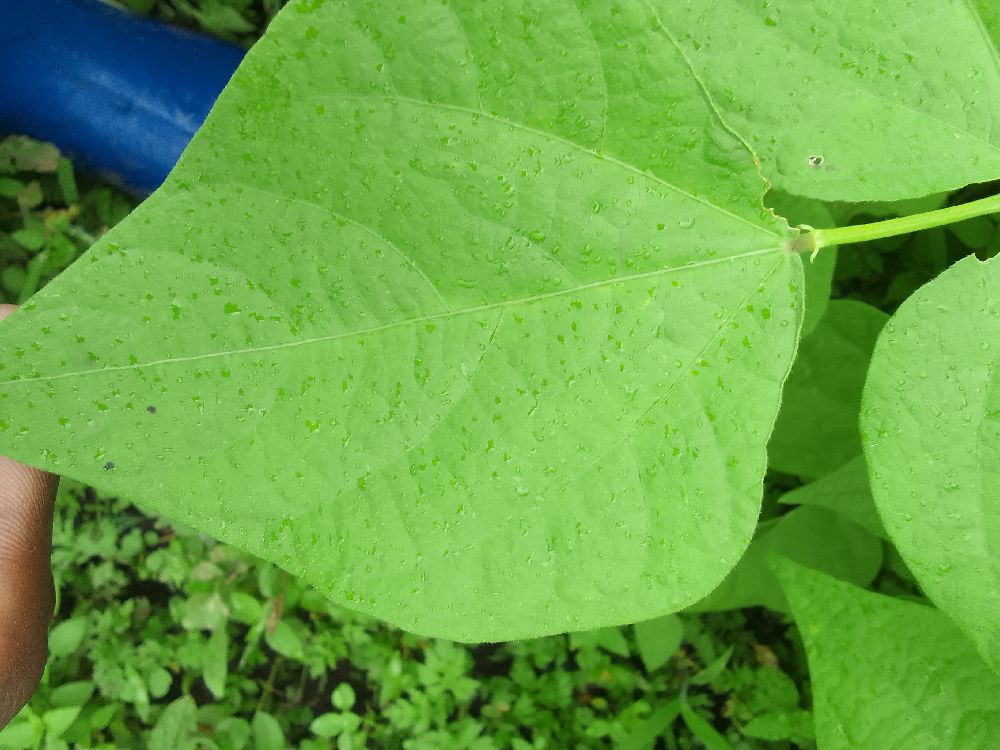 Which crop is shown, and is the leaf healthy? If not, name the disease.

common bean, healthy
